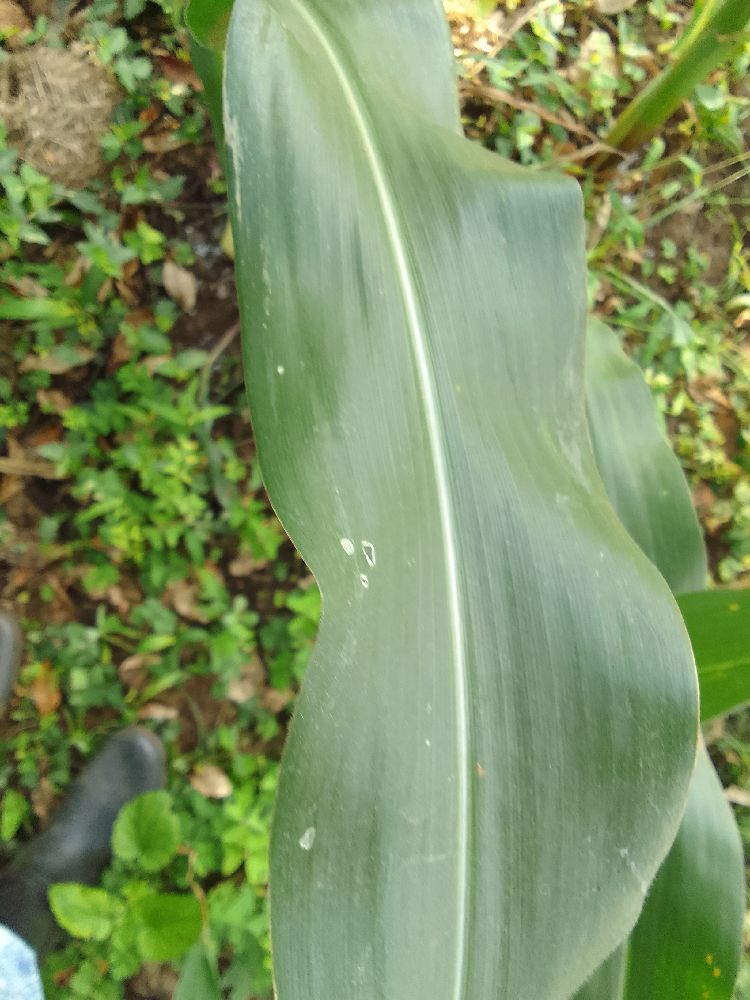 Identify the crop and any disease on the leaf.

maize, healthy
